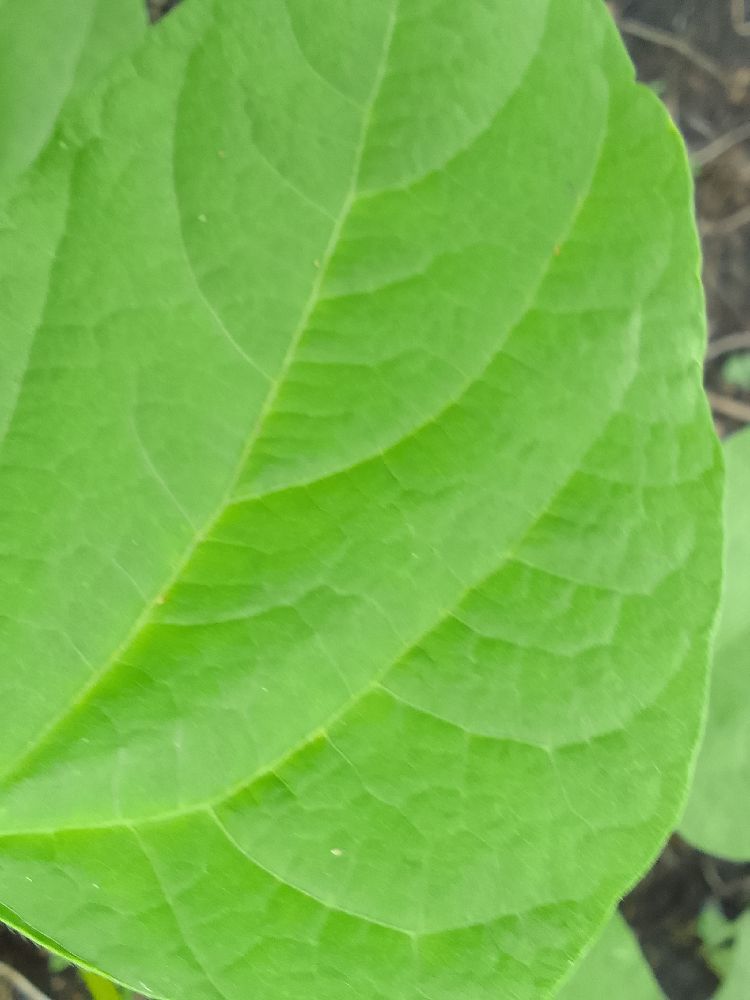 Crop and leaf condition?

common bean, healthy
